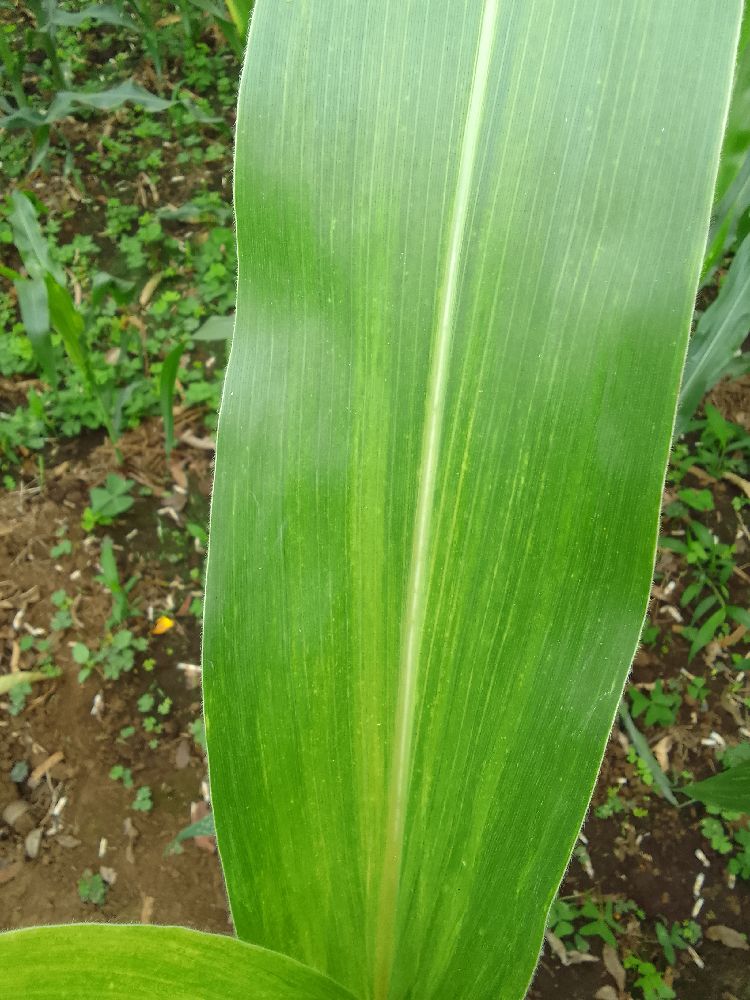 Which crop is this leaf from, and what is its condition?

maize, maize lethal necrosis
